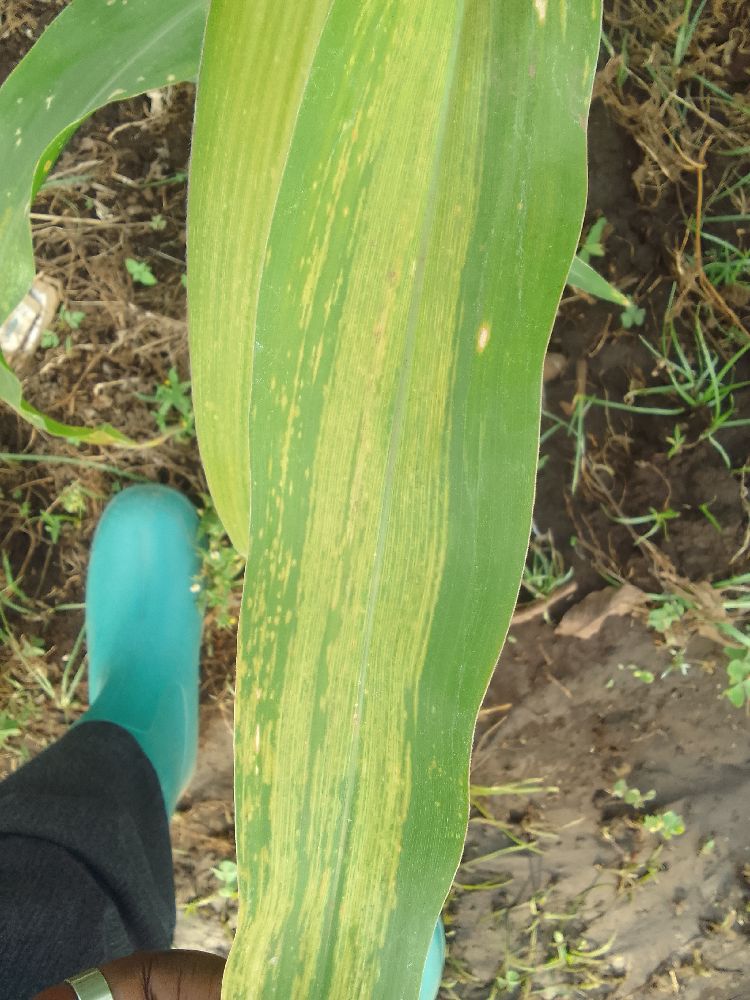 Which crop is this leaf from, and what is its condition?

maize, maize lethal necrosis
